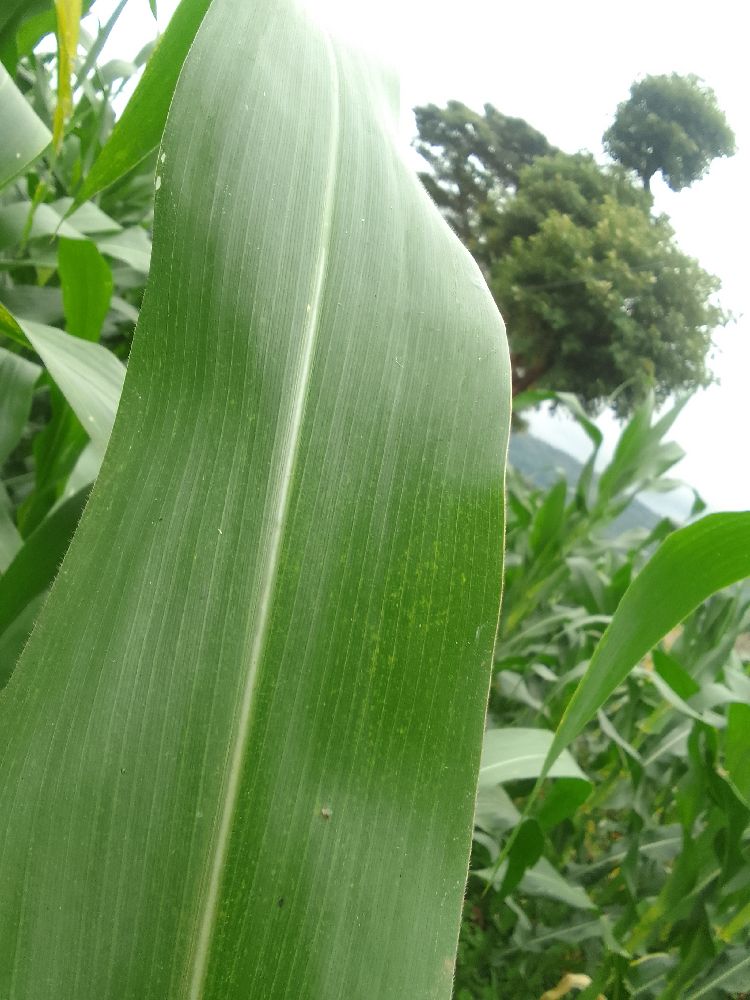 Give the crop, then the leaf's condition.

maize, healthy
